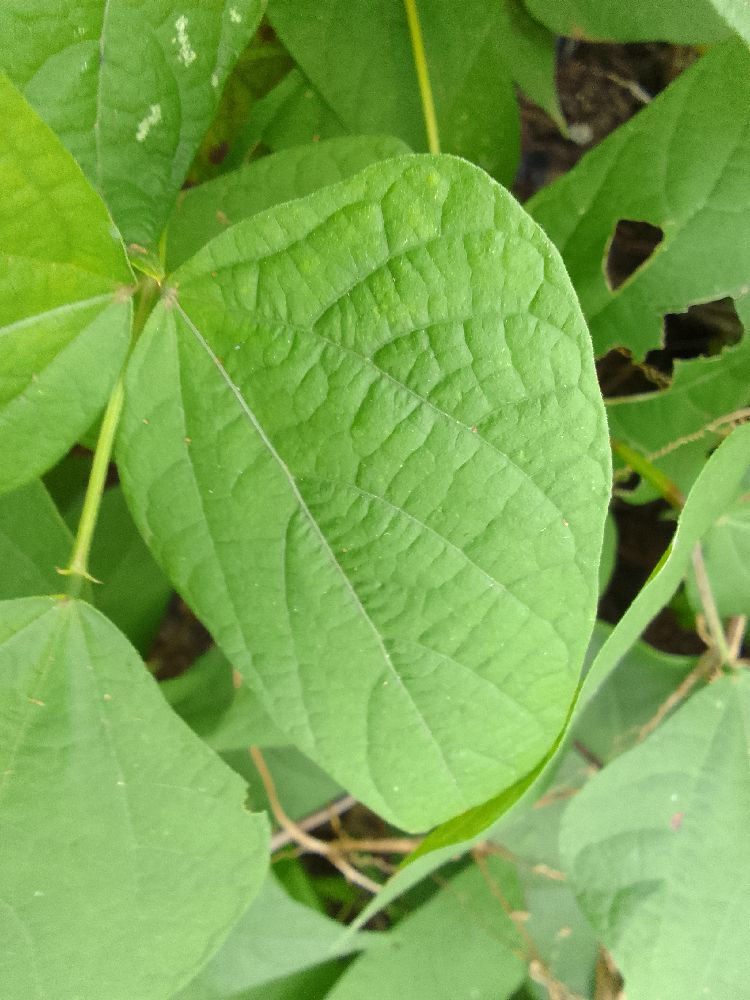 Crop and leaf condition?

common bean, healthy
